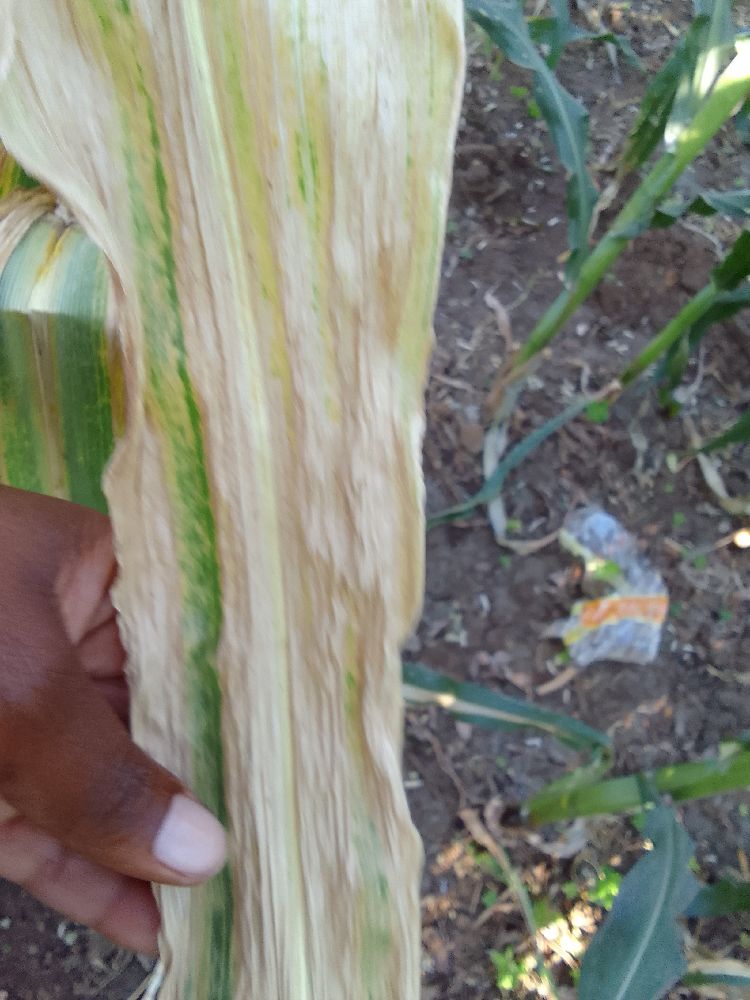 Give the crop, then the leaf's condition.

maize, maize lethal necrosis
